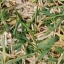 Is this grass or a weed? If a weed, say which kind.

grass
